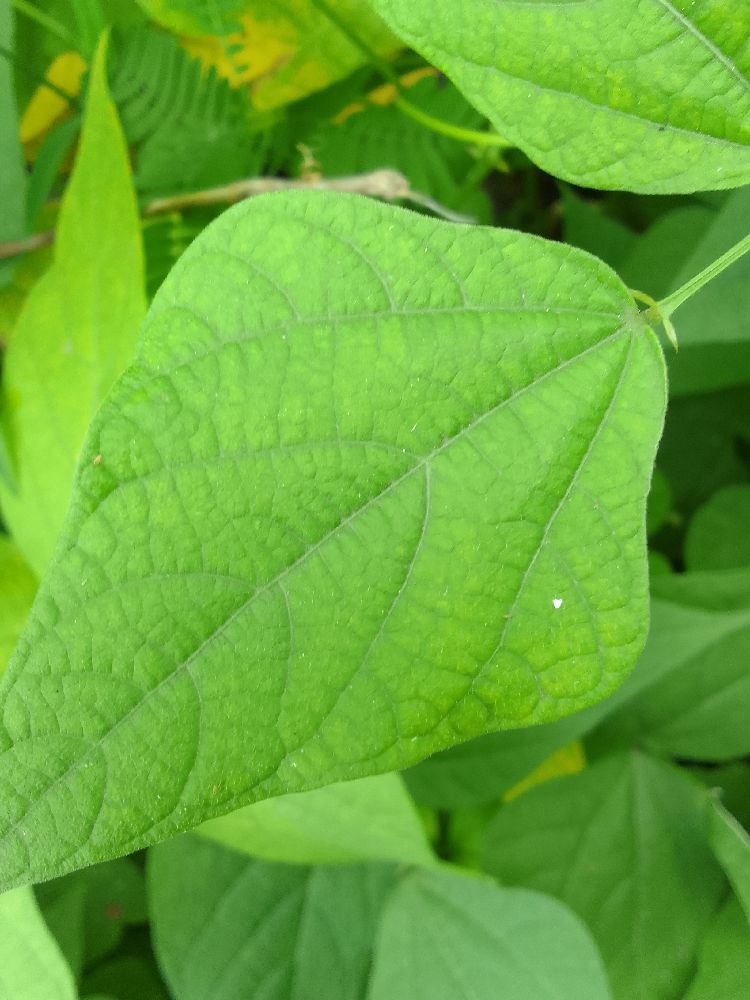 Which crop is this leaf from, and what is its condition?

common bean, healthy
